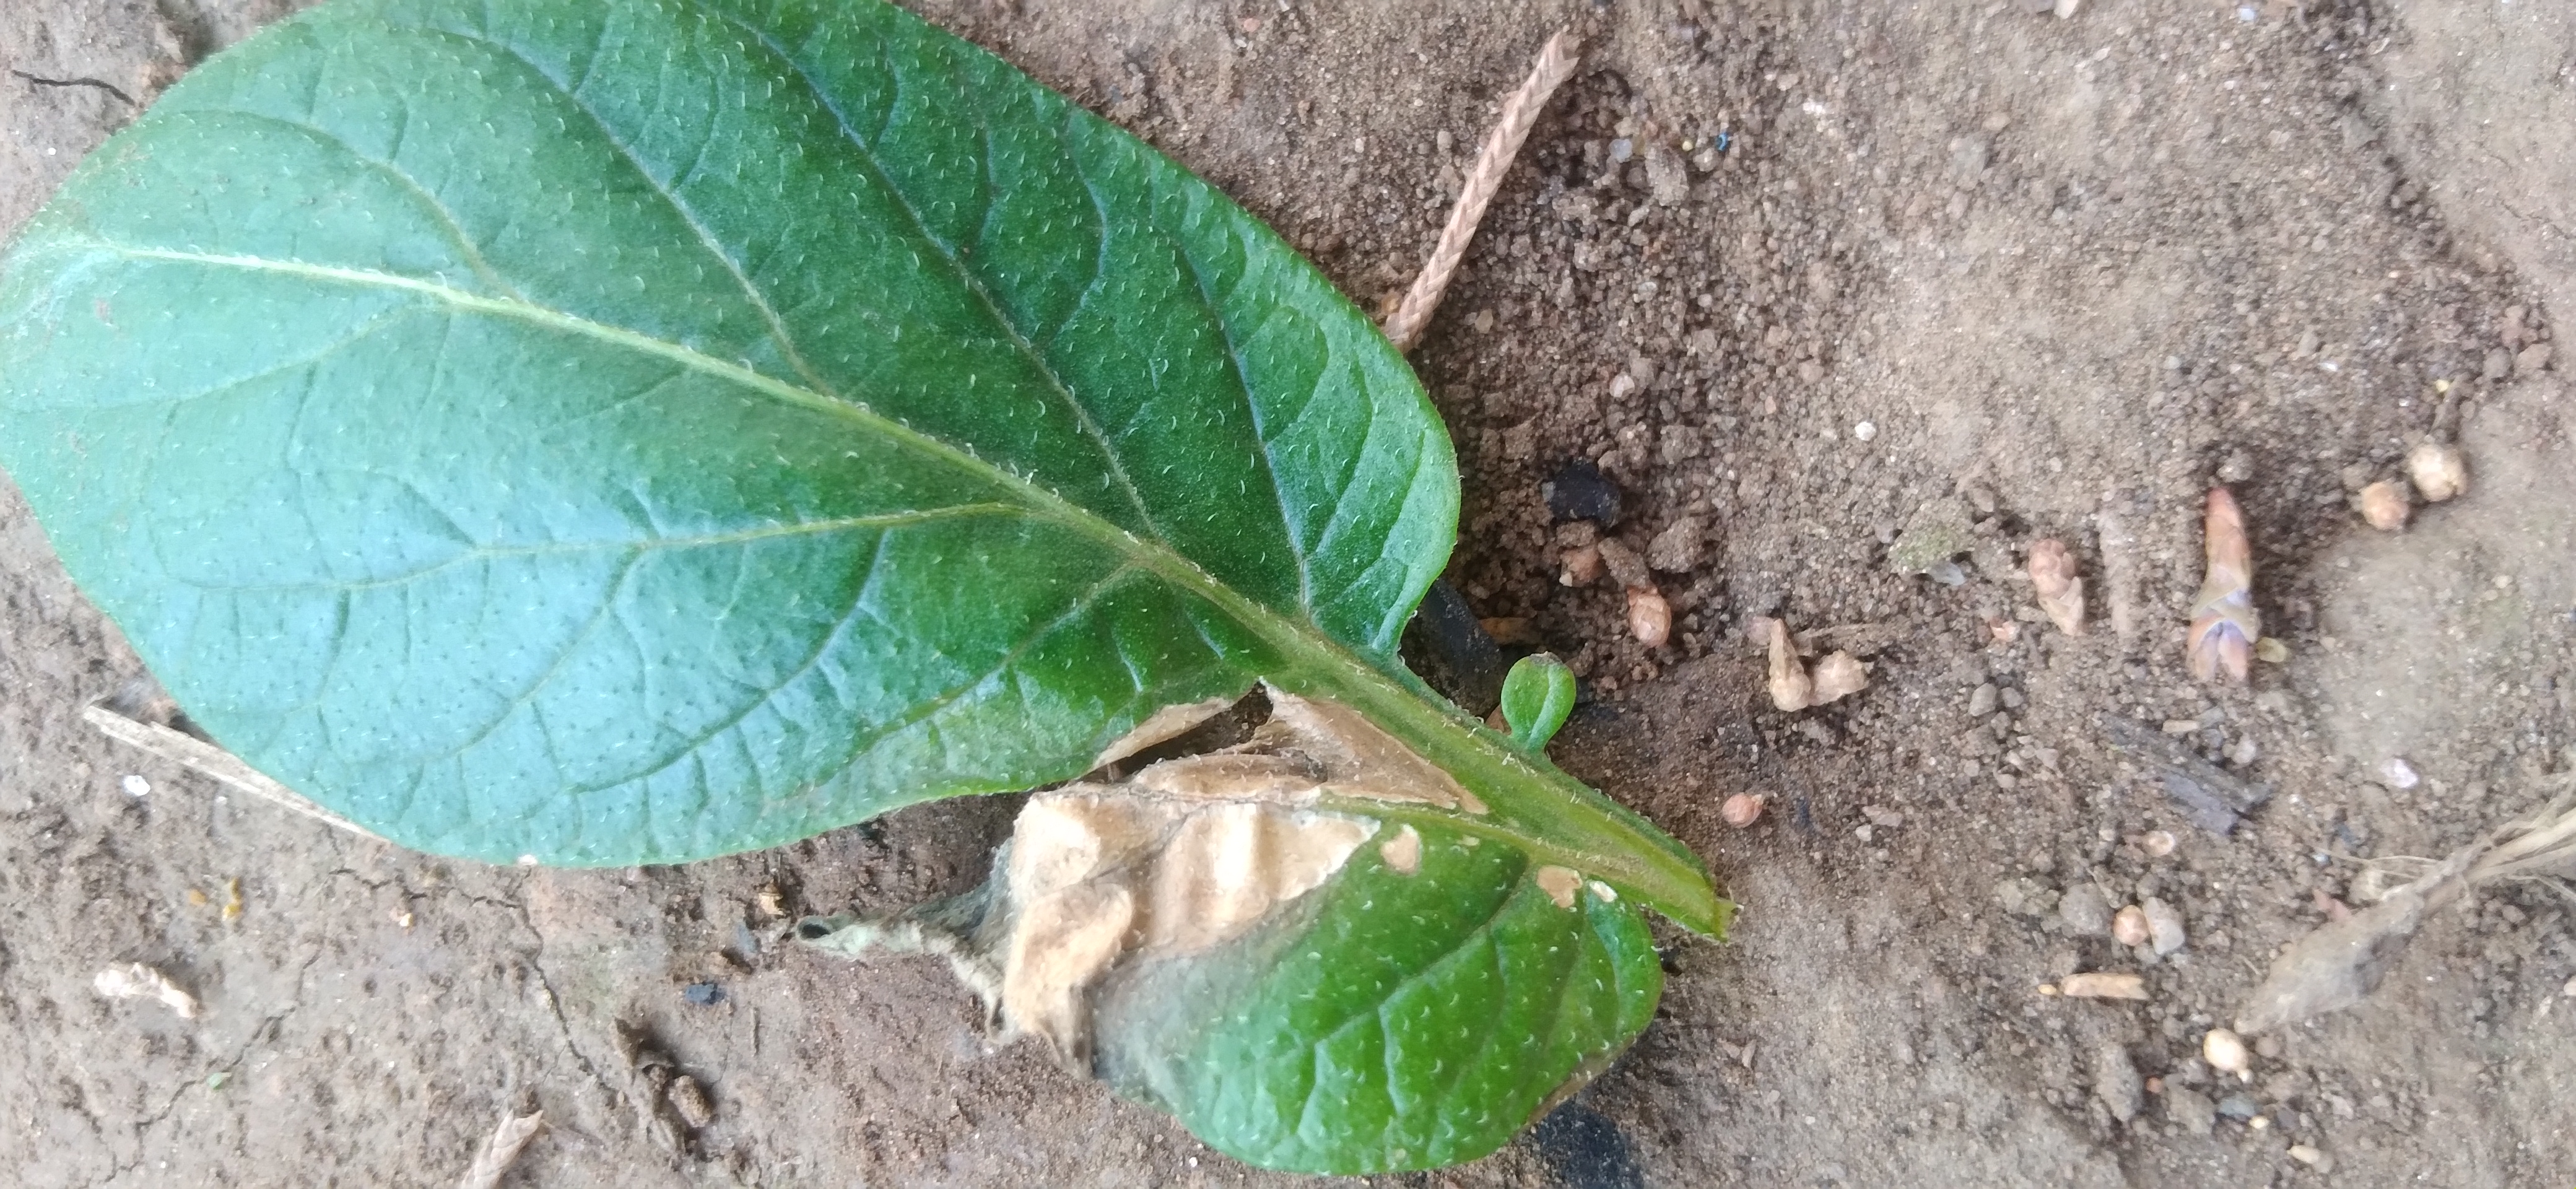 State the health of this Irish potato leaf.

early blight
